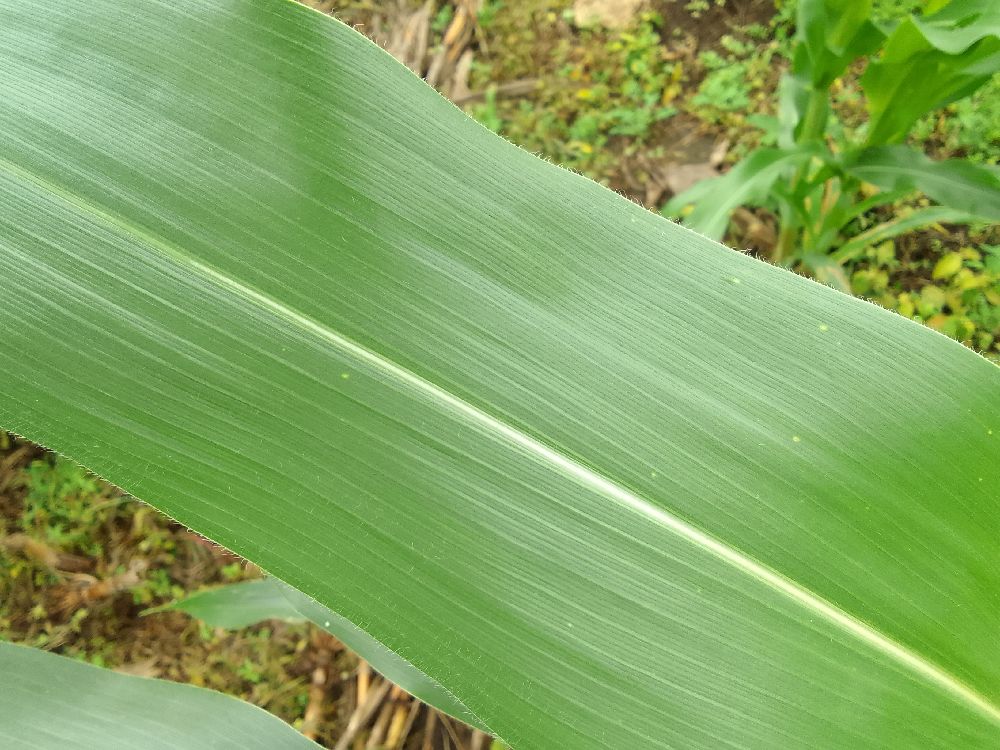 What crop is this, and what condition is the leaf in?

maize, healthy
